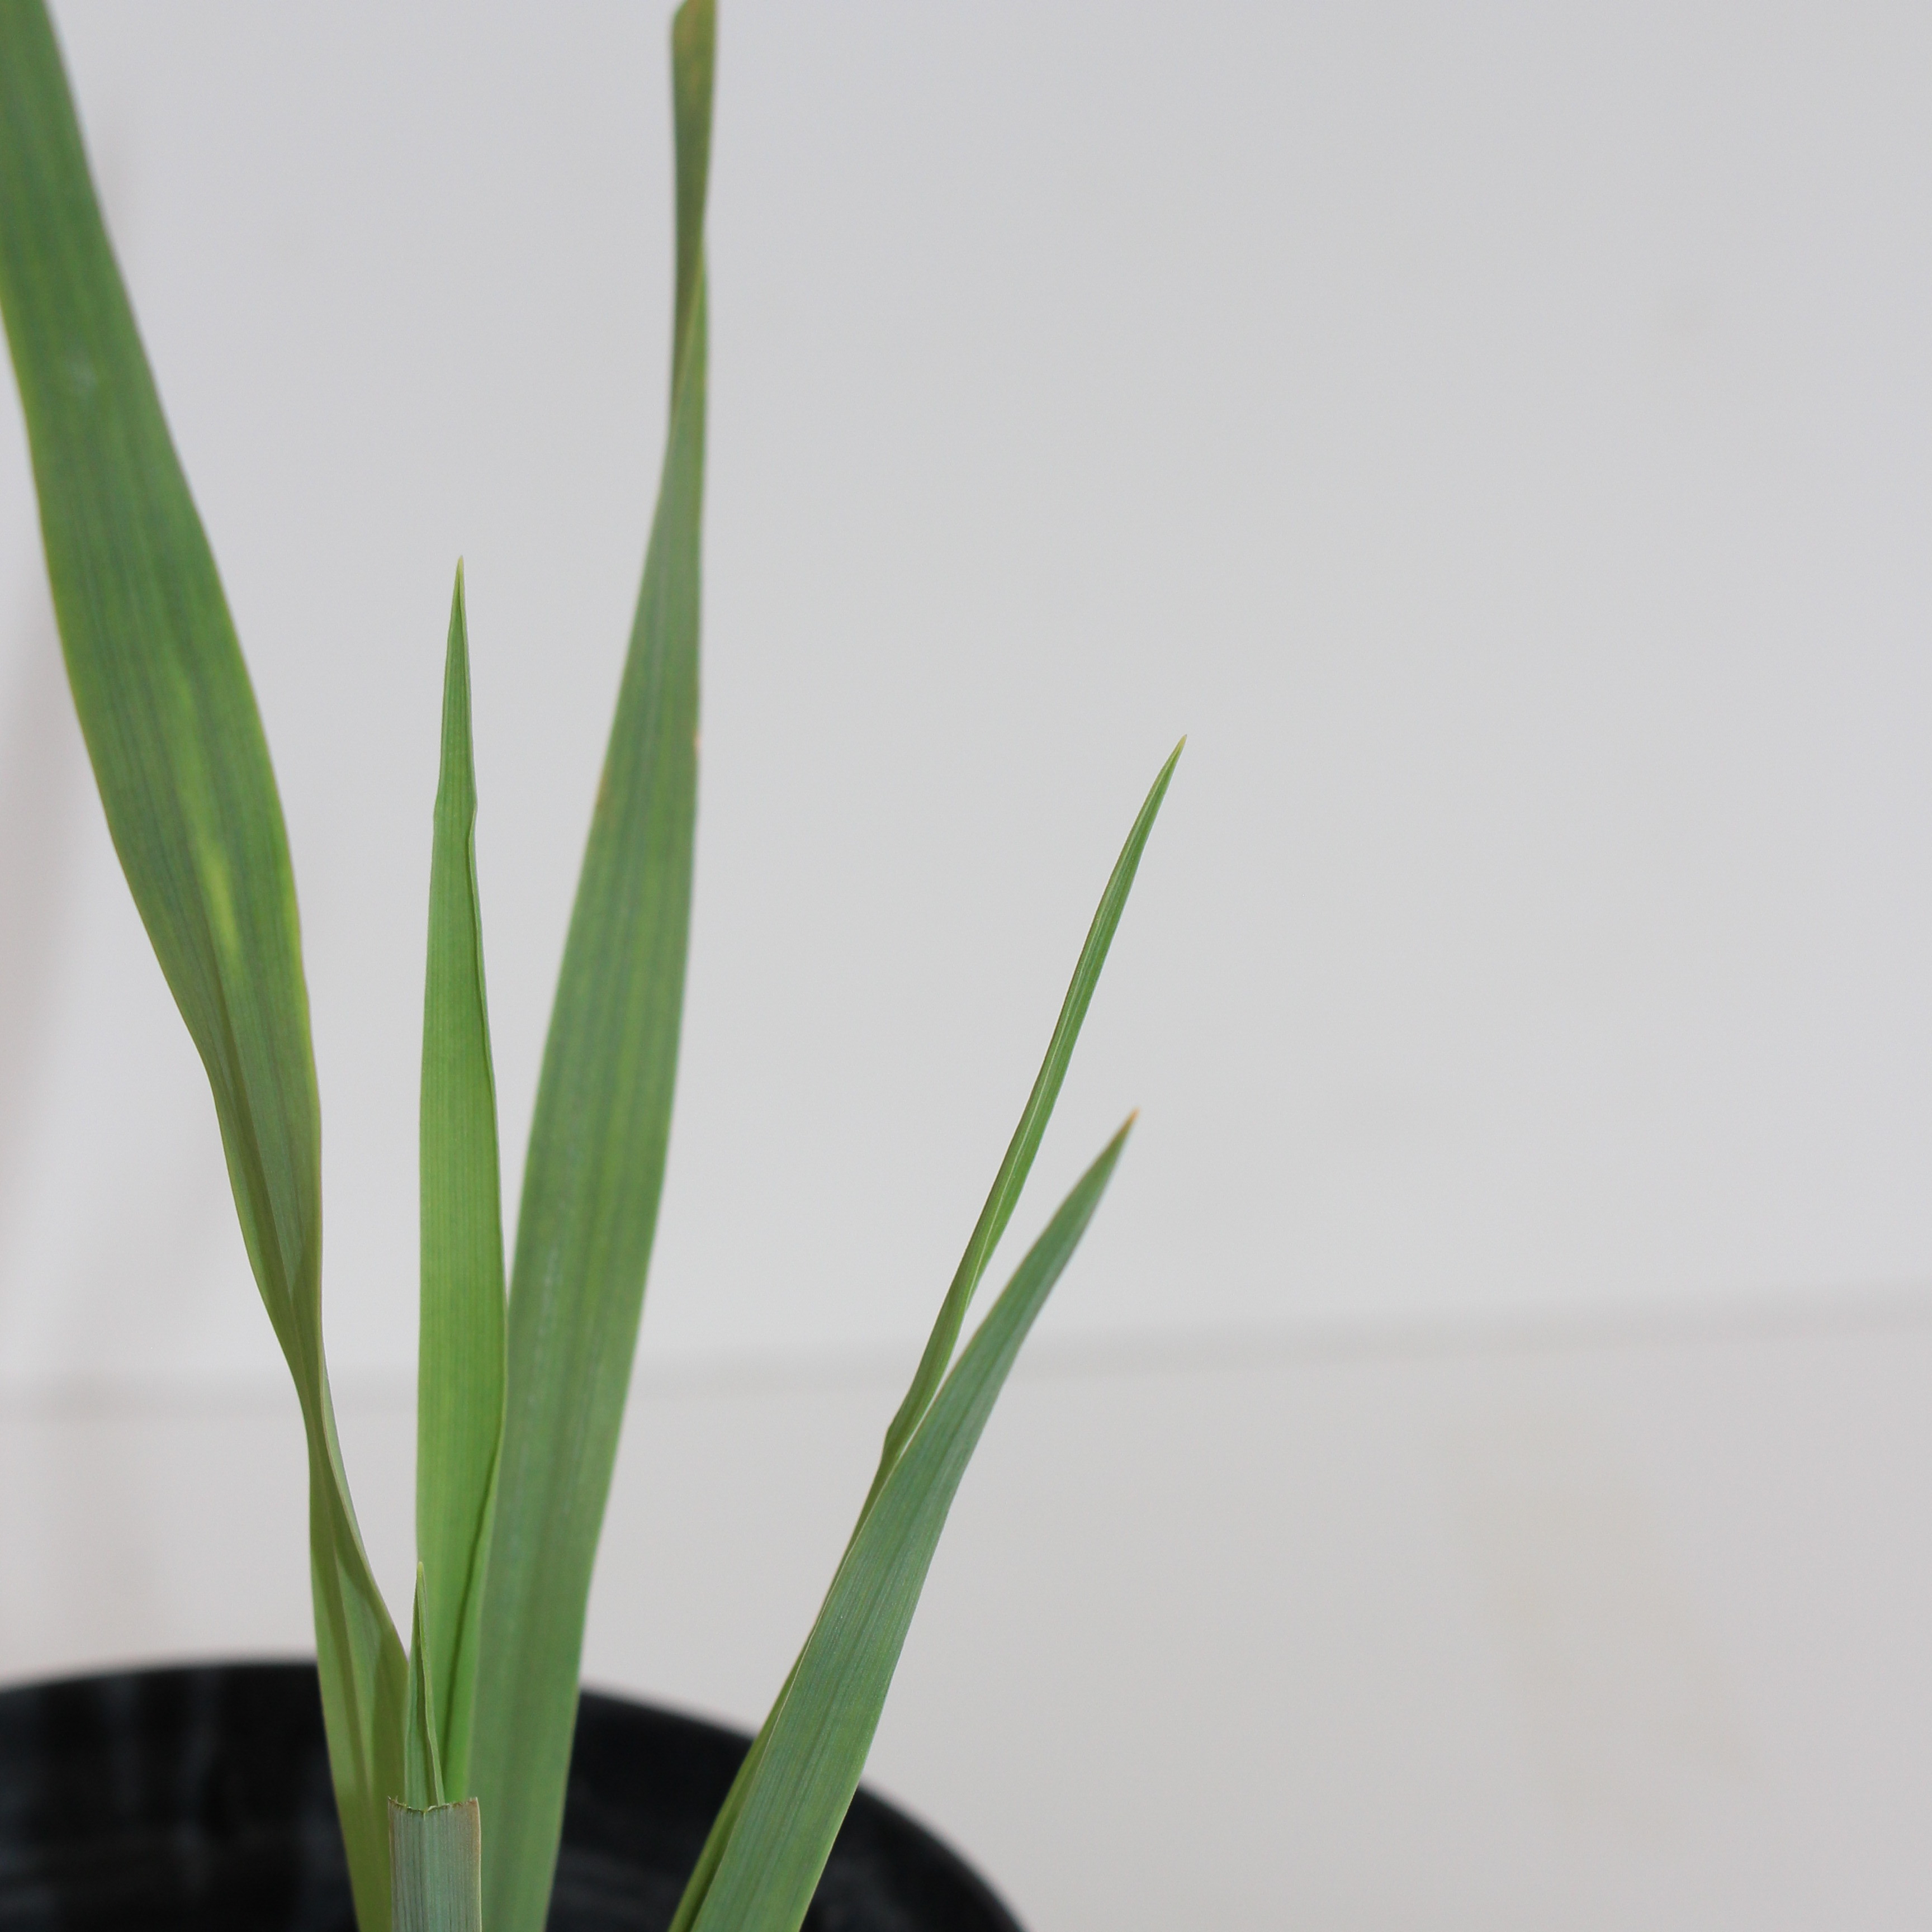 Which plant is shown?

Avena sterilis
